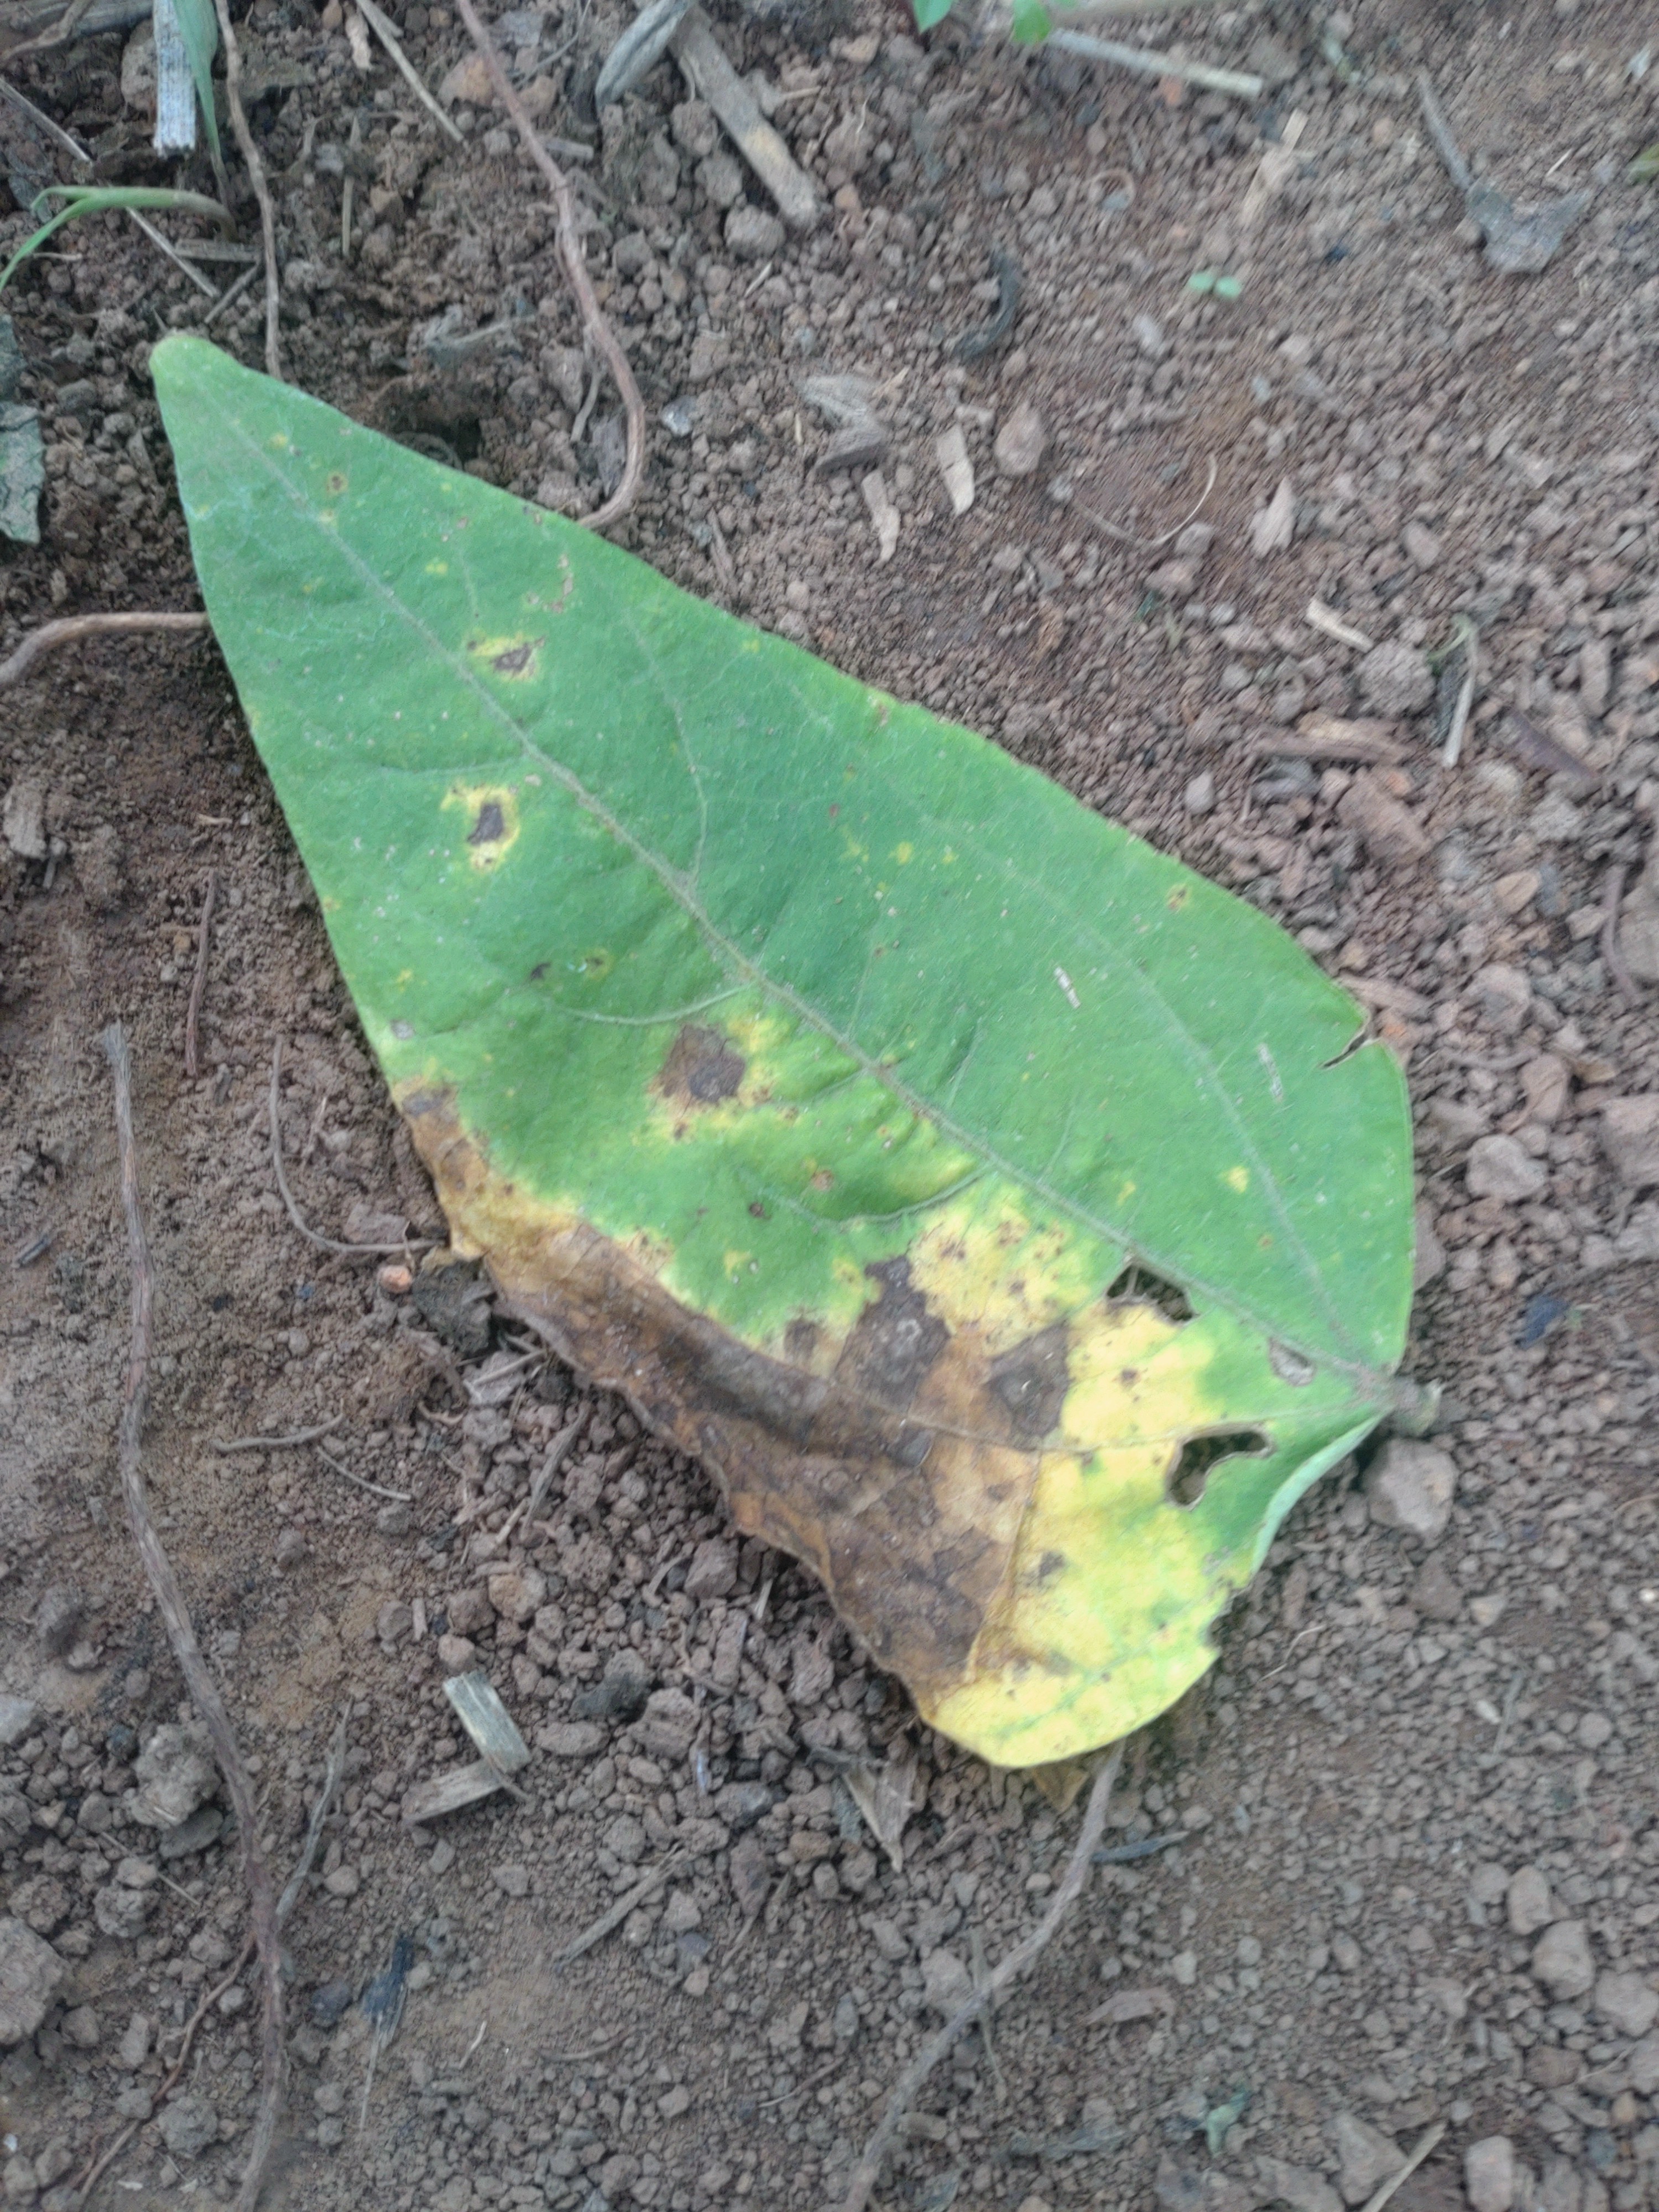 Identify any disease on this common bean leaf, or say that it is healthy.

anthracnose
